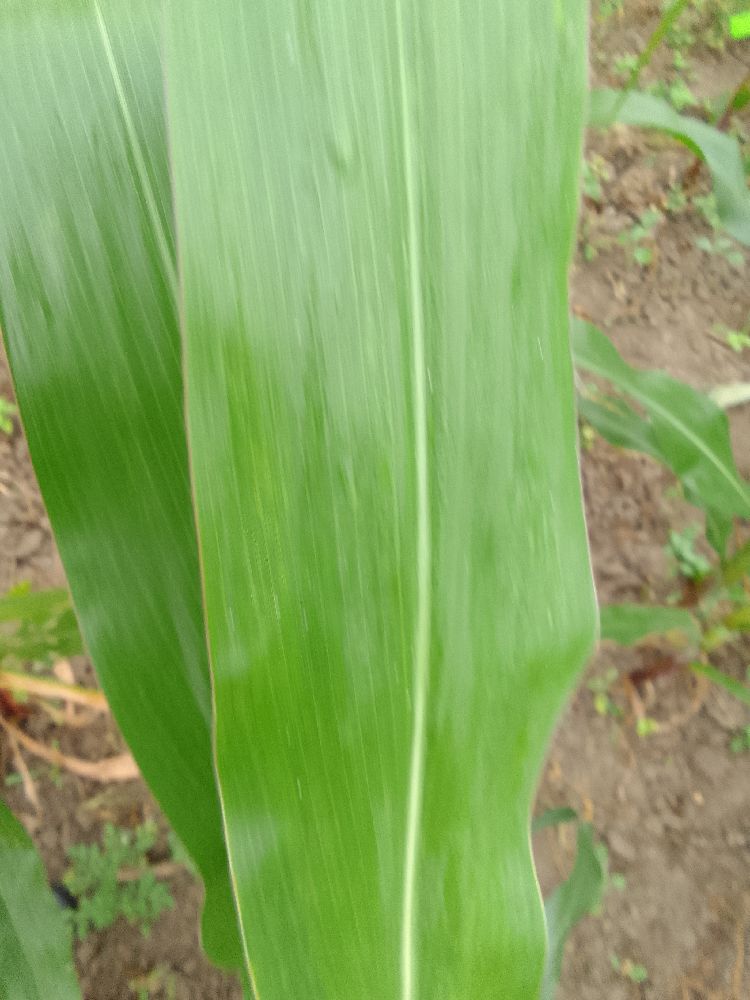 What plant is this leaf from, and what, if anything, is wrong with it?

maize, healthy
